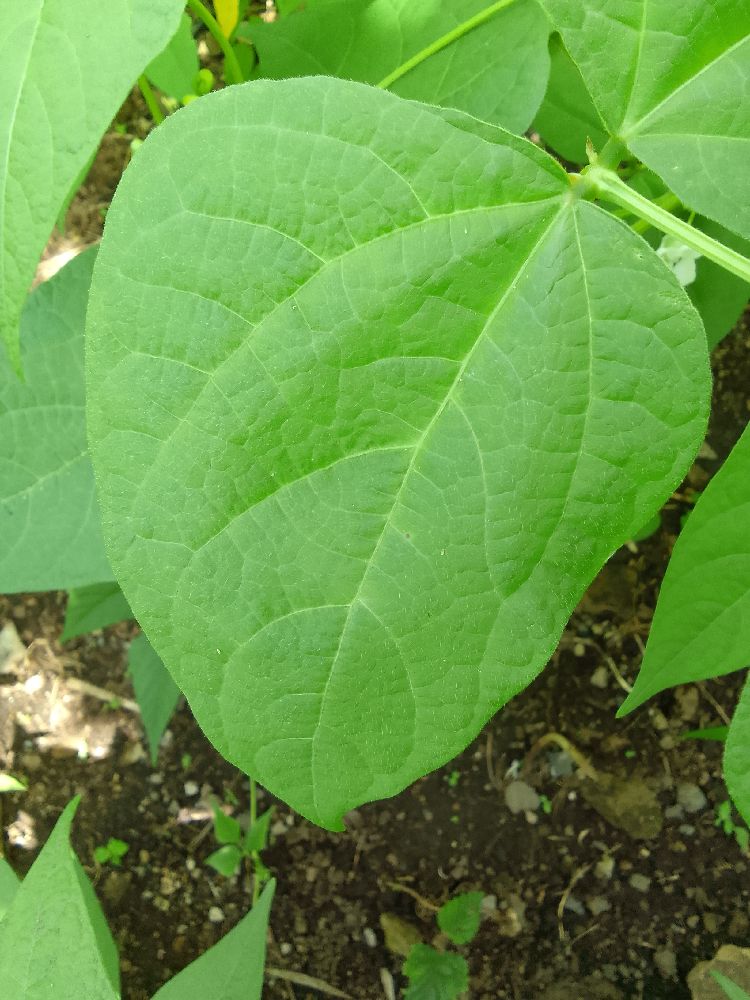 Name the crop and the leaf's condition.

common bean, healthy
